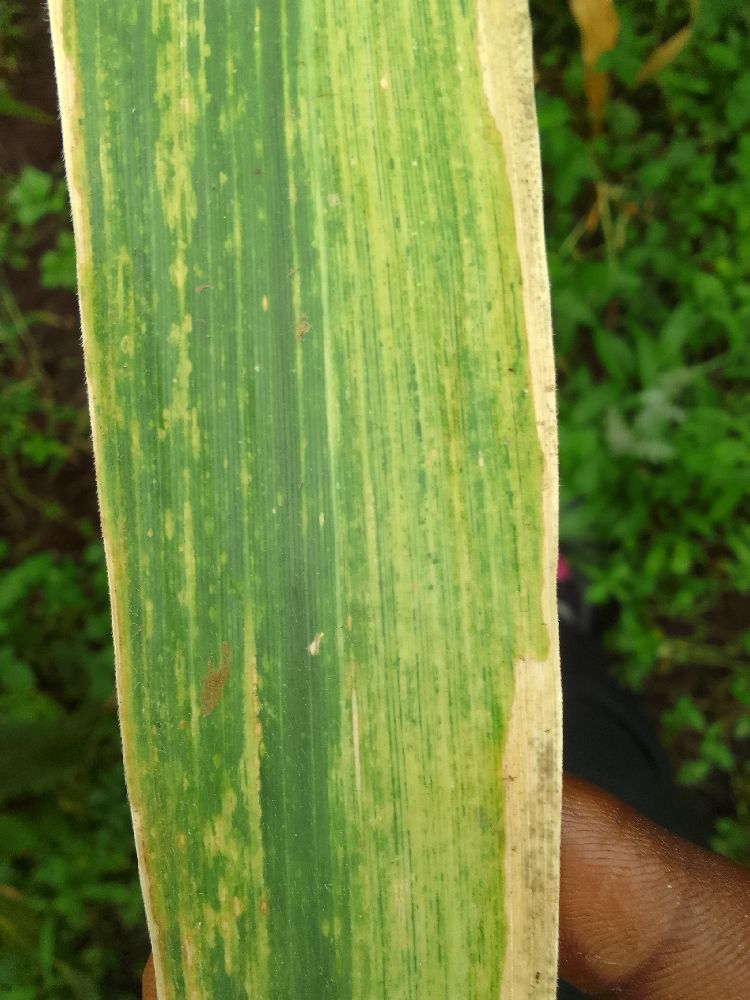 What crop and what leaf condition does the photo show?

maize, maize lethal necrosis
